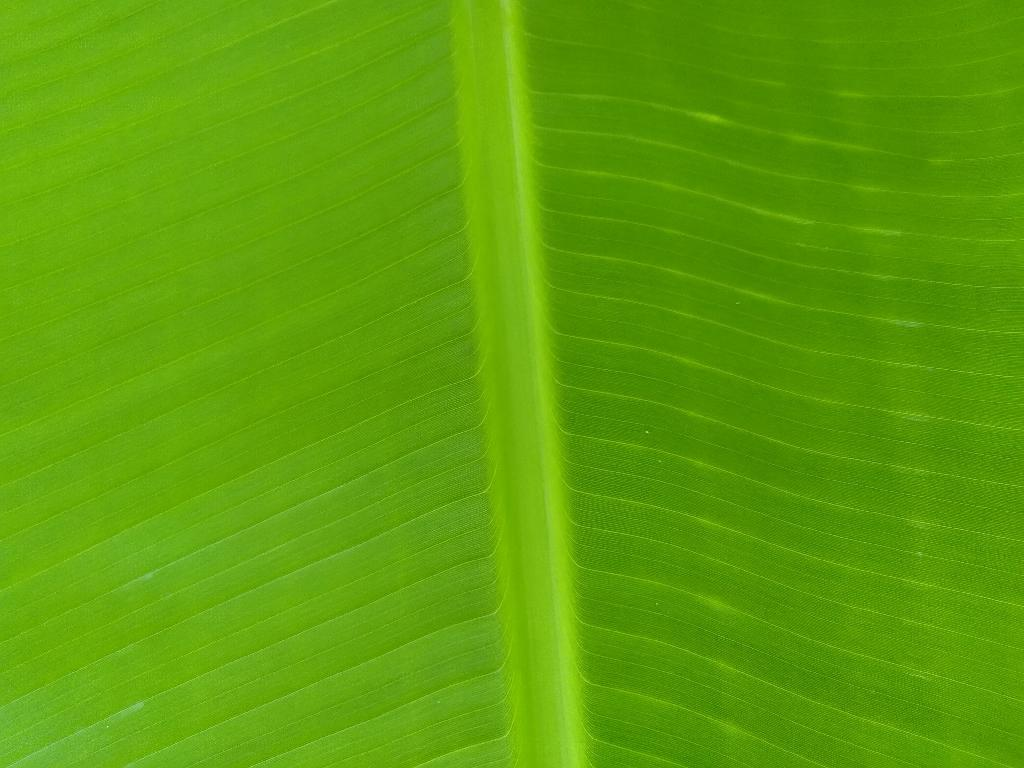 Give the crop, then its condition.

banana, healthy
